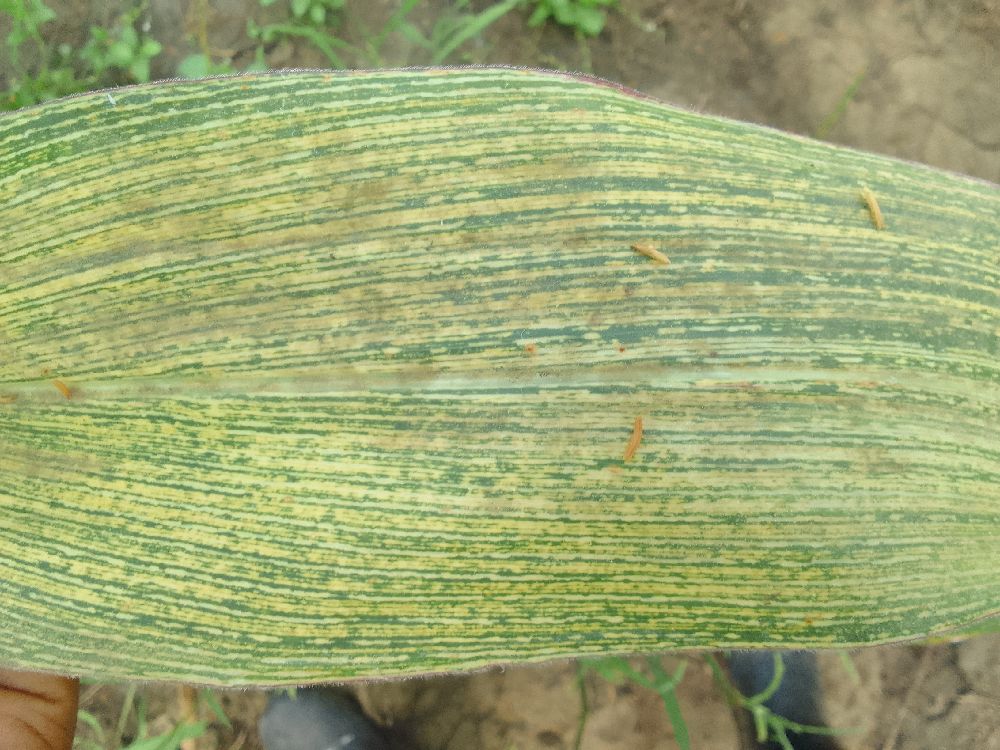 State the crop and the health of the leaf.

maize, maize streak virus
